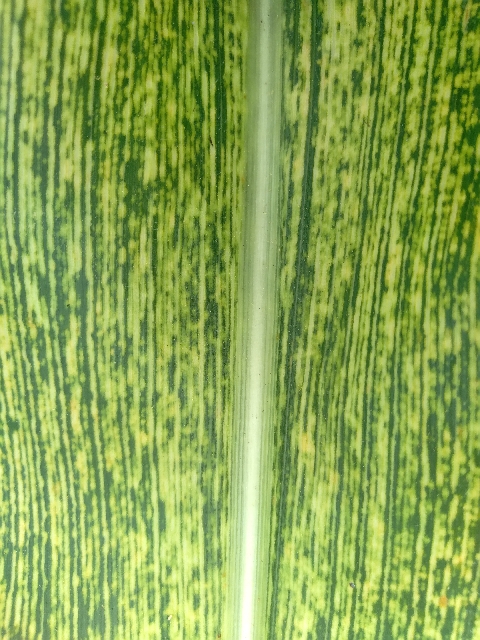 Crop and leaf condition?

maize, maize streak virus
